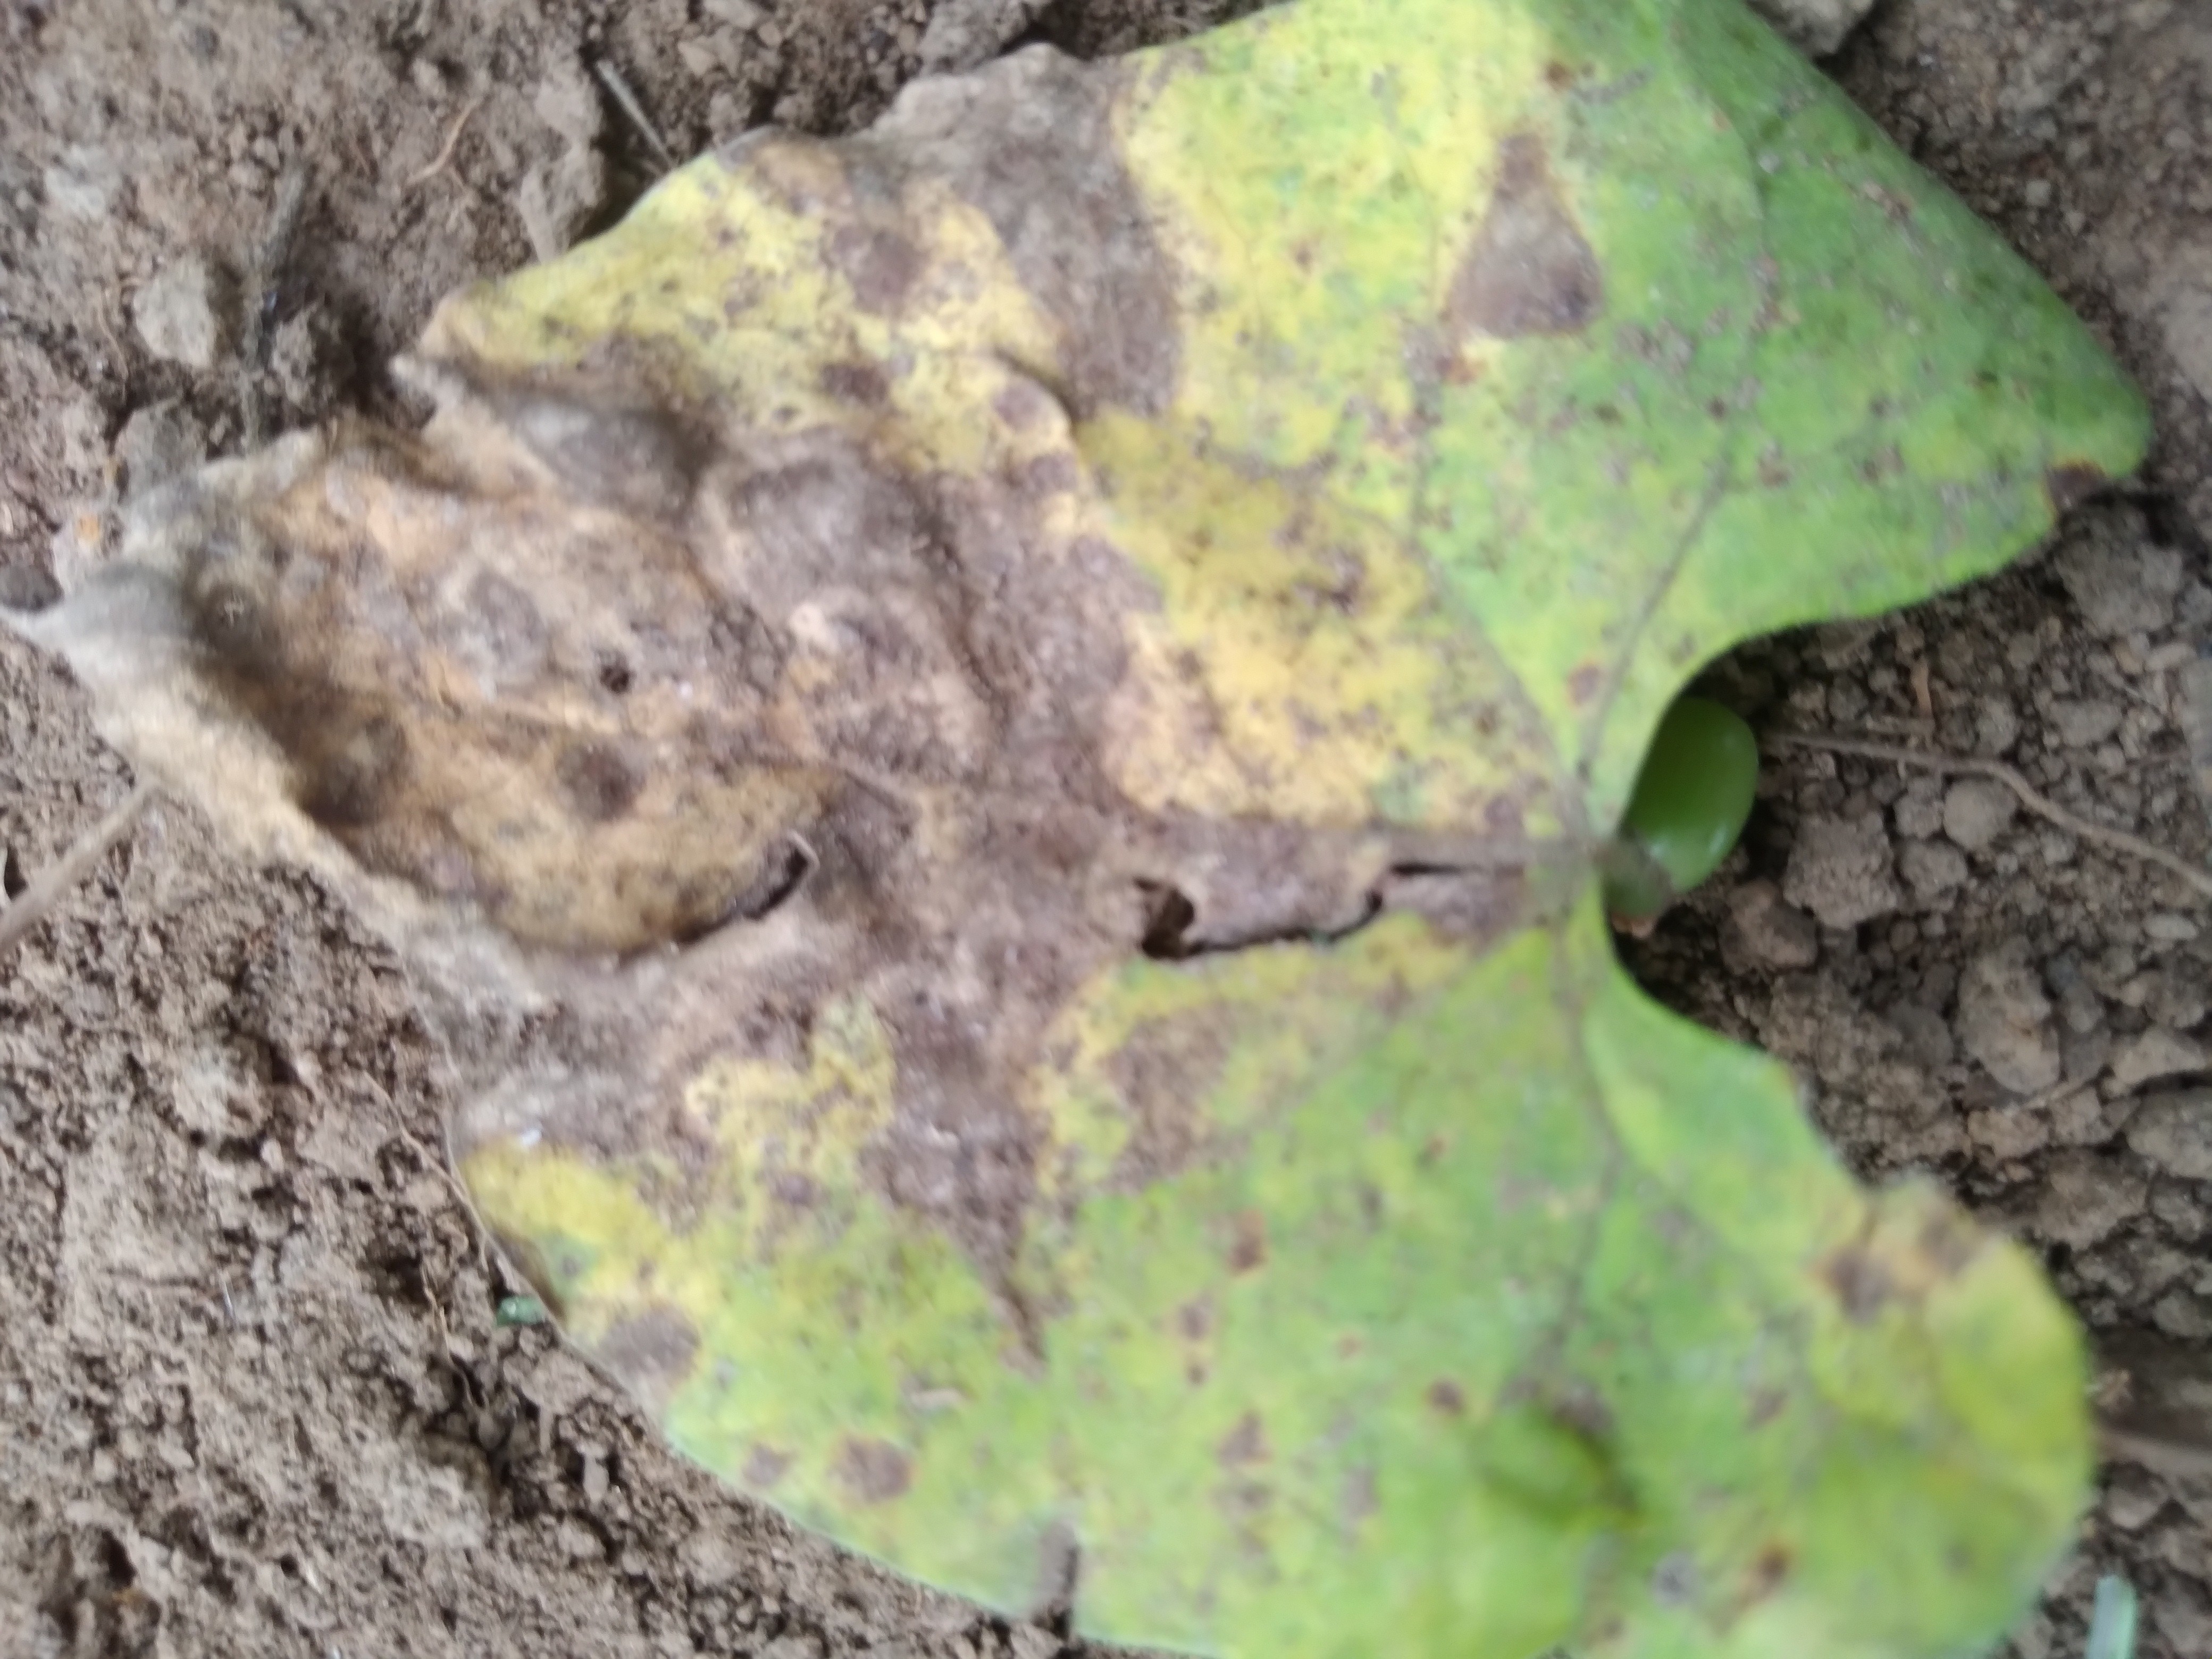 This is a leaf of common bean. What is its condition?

rust
